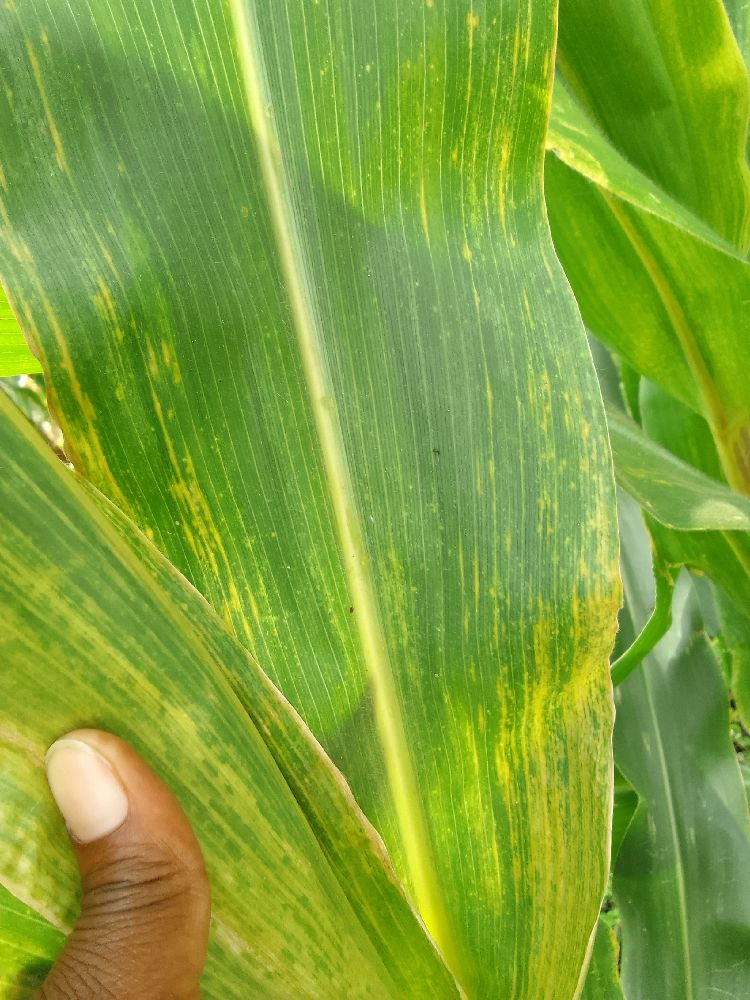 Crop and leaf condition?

maize, maize lethal necrosis
